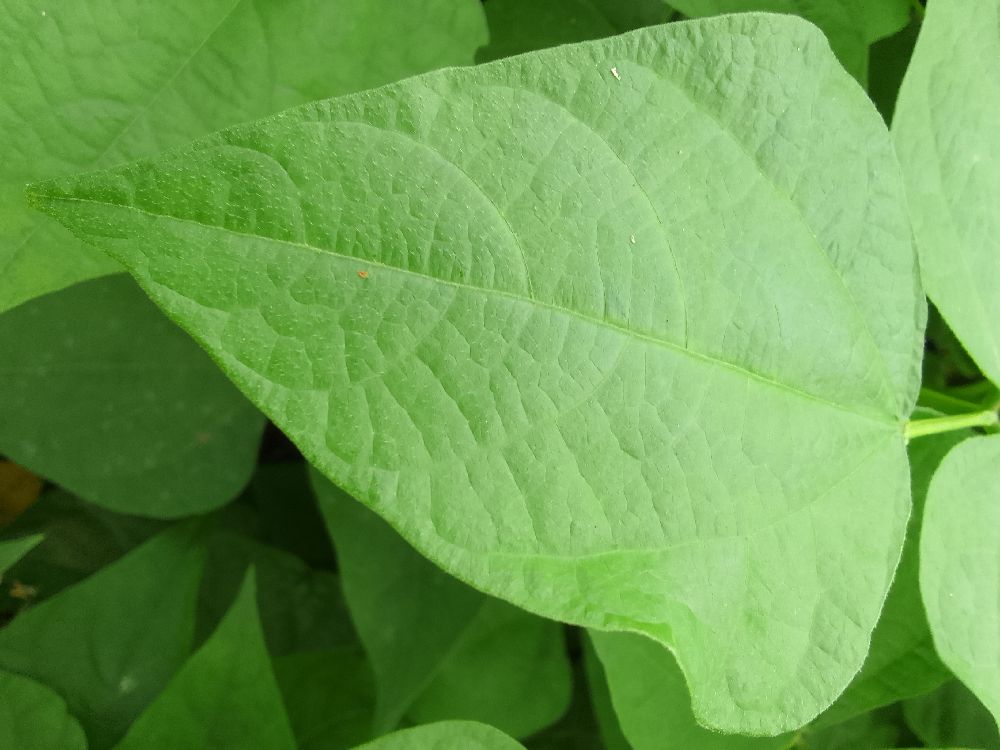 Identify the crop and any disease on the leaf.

common bean, healthy
